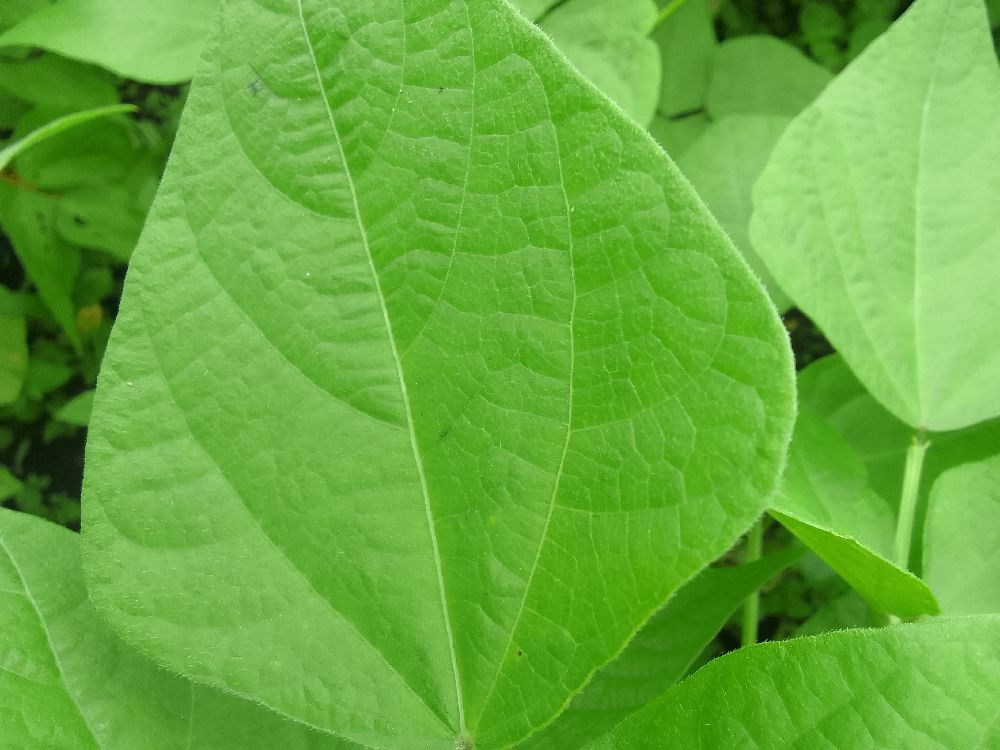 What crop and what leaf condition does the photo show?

common bean, healthy
